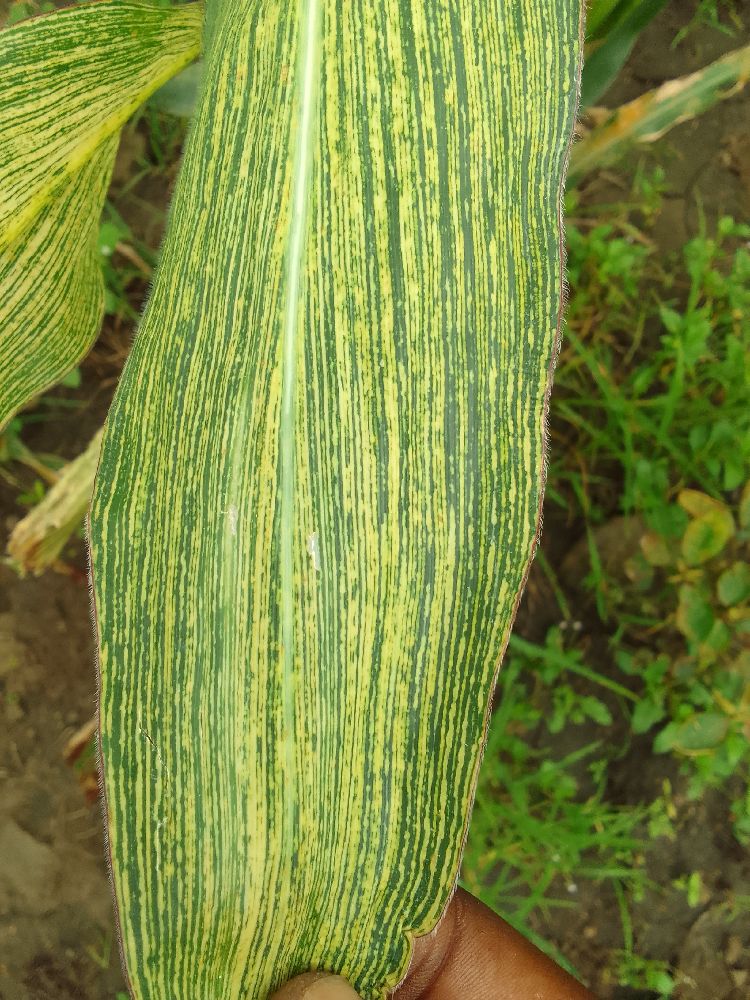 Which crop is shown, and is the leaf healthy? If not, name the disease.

maize, maize streak virus
